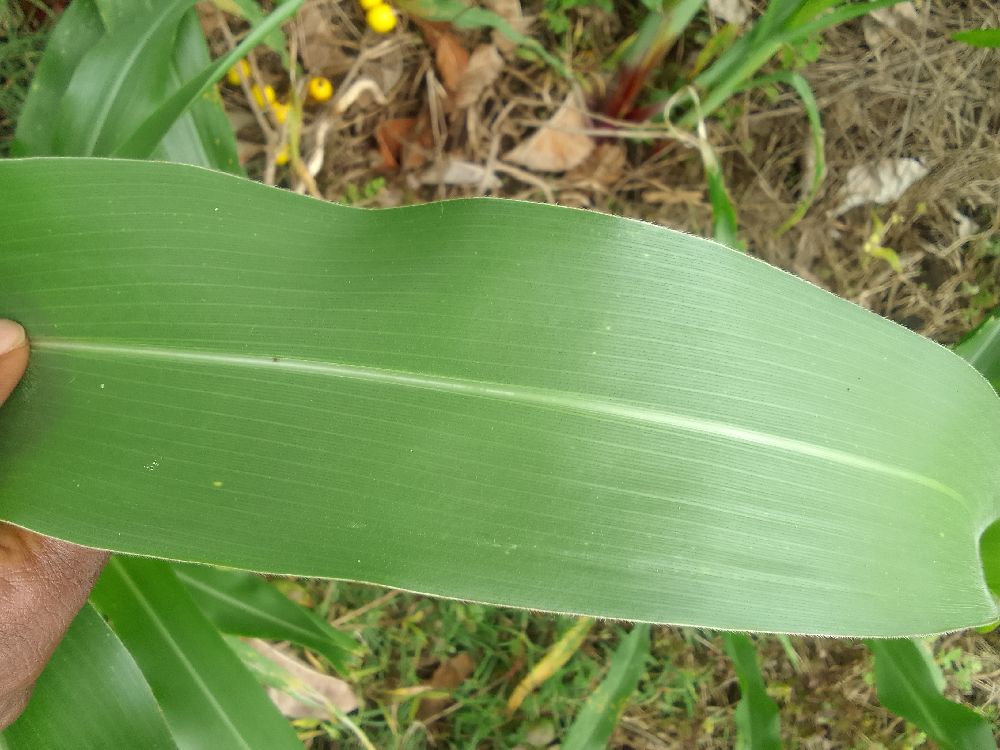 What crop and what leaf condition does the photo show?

maize, healthy
